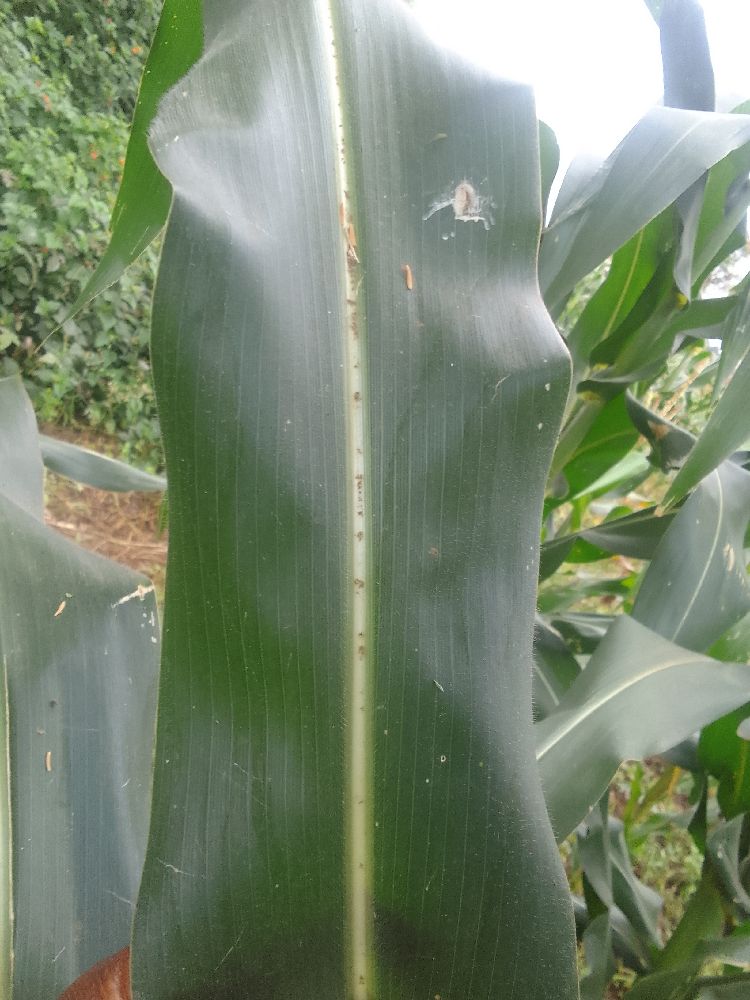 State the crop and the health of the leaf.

maize, healthy
